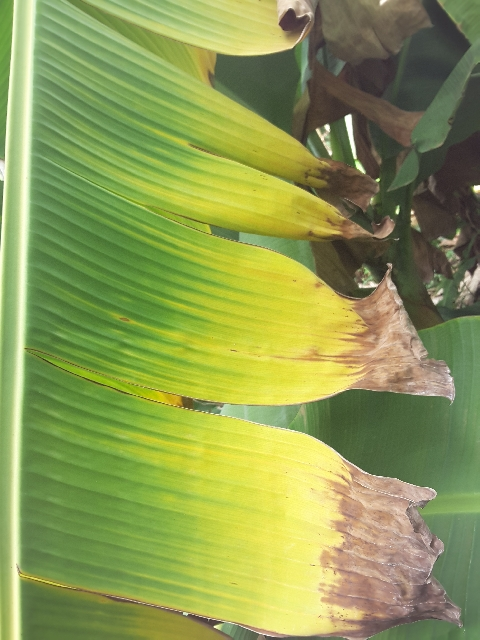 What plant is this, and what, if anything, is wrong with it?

banana, fusarium wilt race 1
